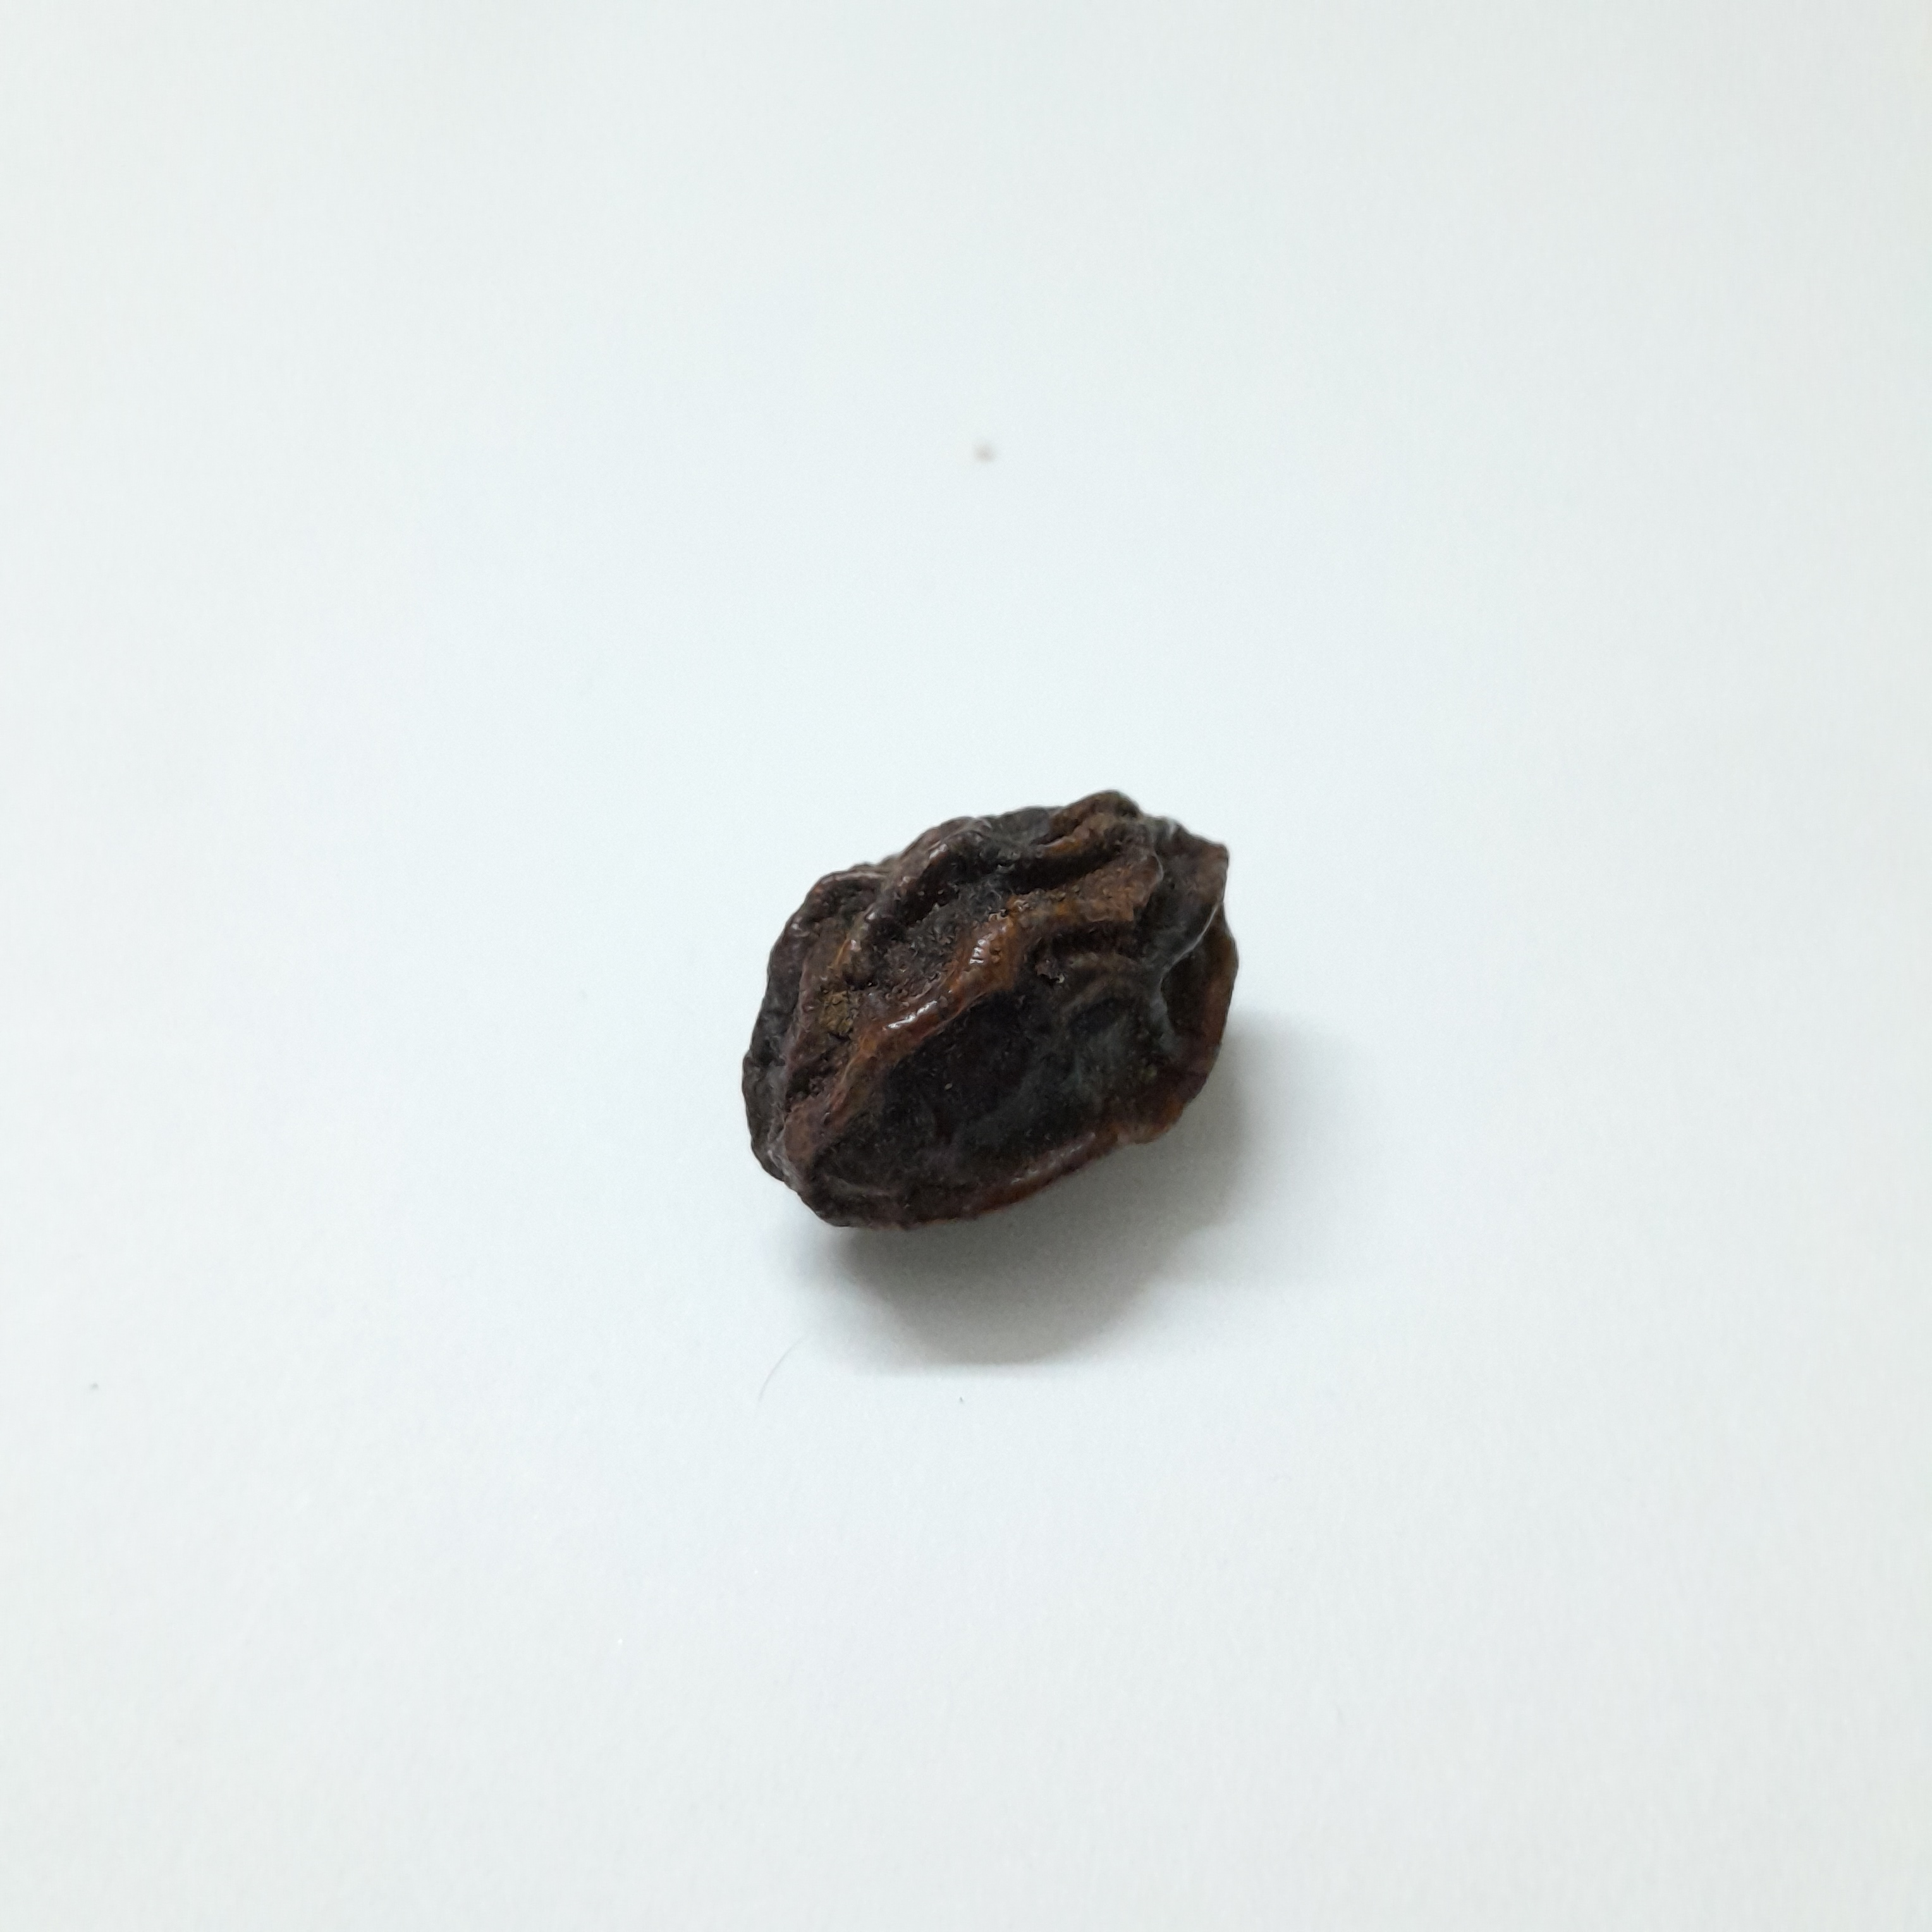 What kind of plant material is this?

kadukharik
